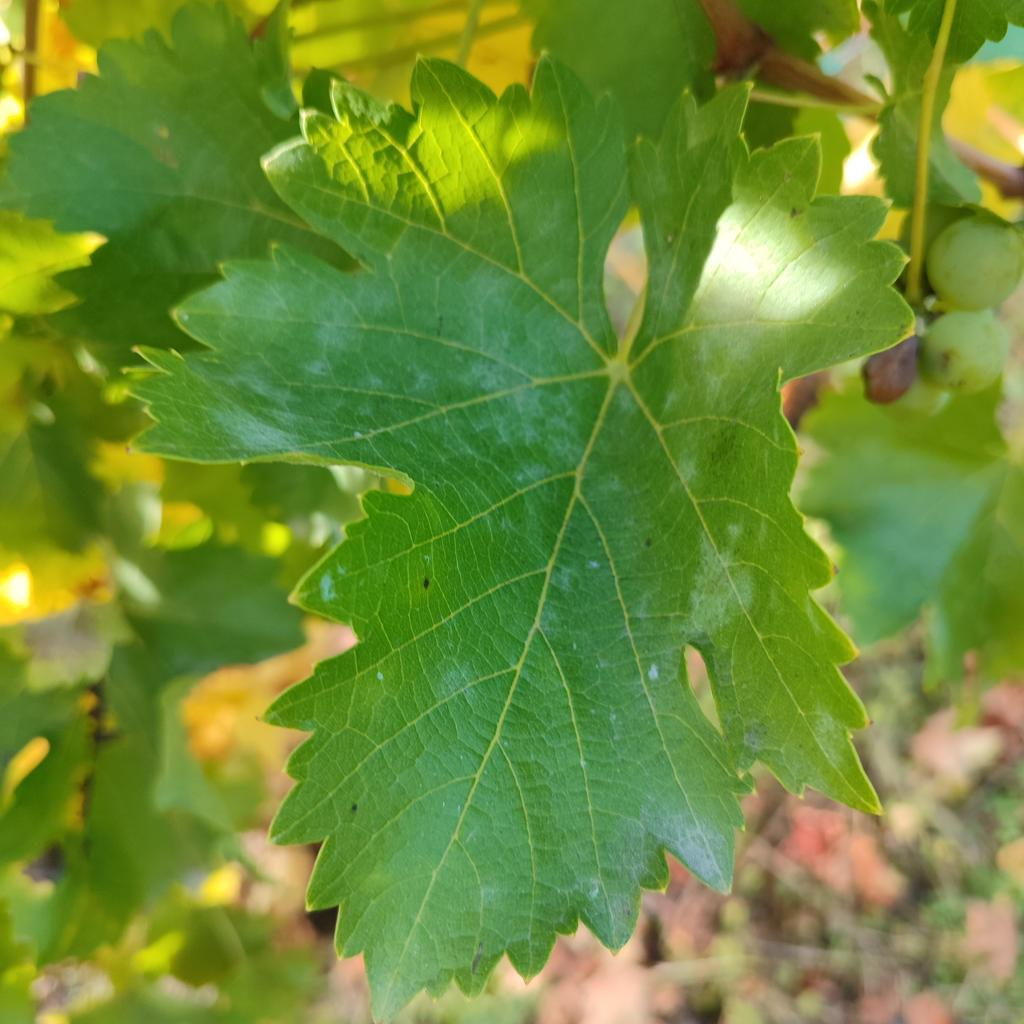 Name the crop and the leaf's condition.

grapevine, powdery mildew
